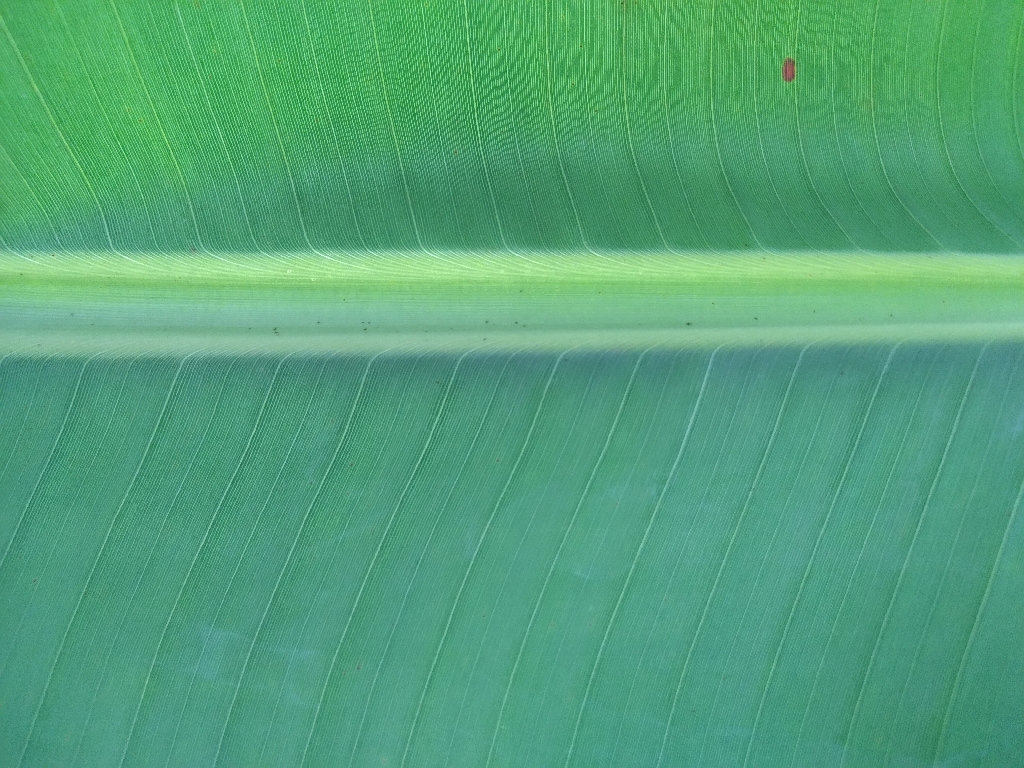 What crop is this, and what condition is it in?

banana, healthy
